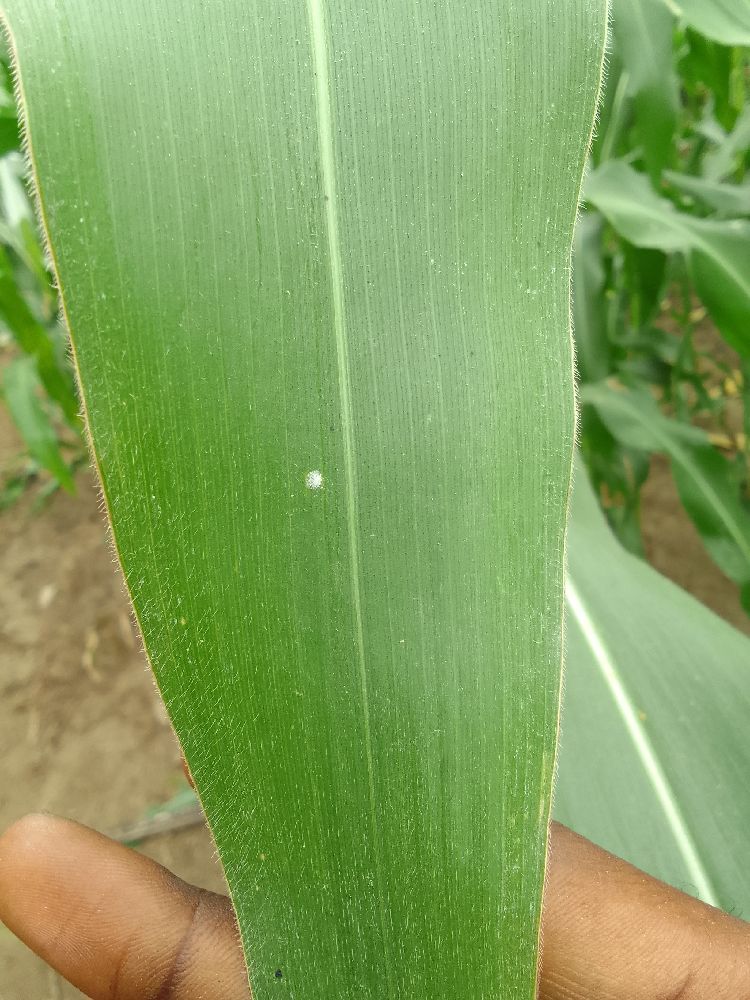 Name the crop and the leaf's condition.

maize, healthy
